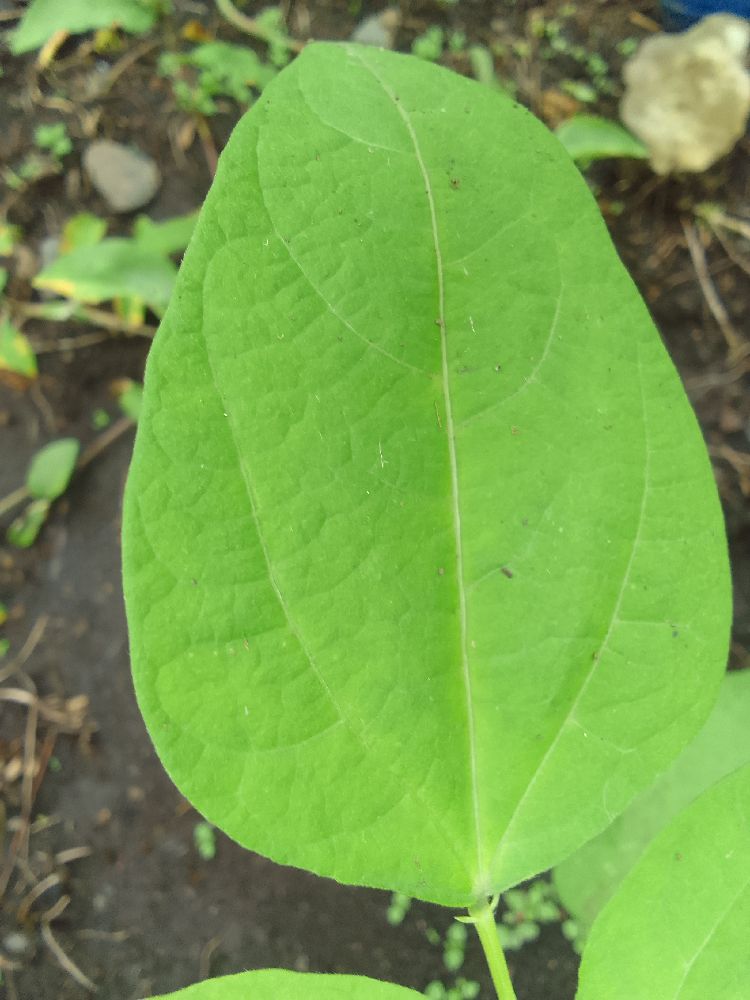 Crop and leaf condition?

common bean, healthy
